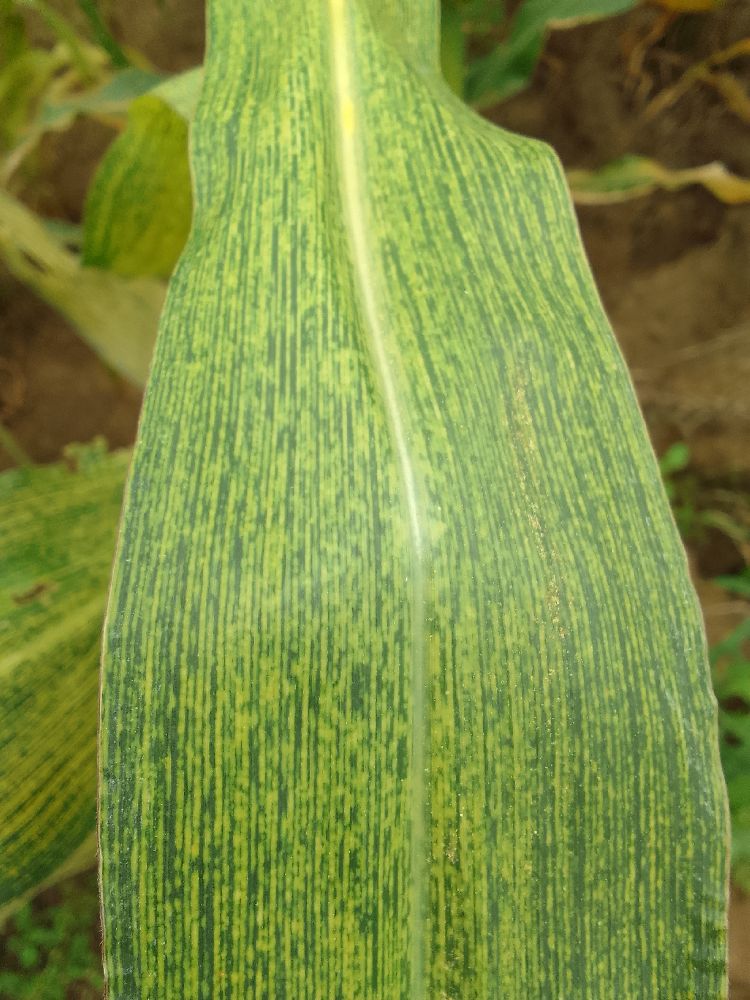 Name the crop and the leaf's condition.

maize, maize streak virus
